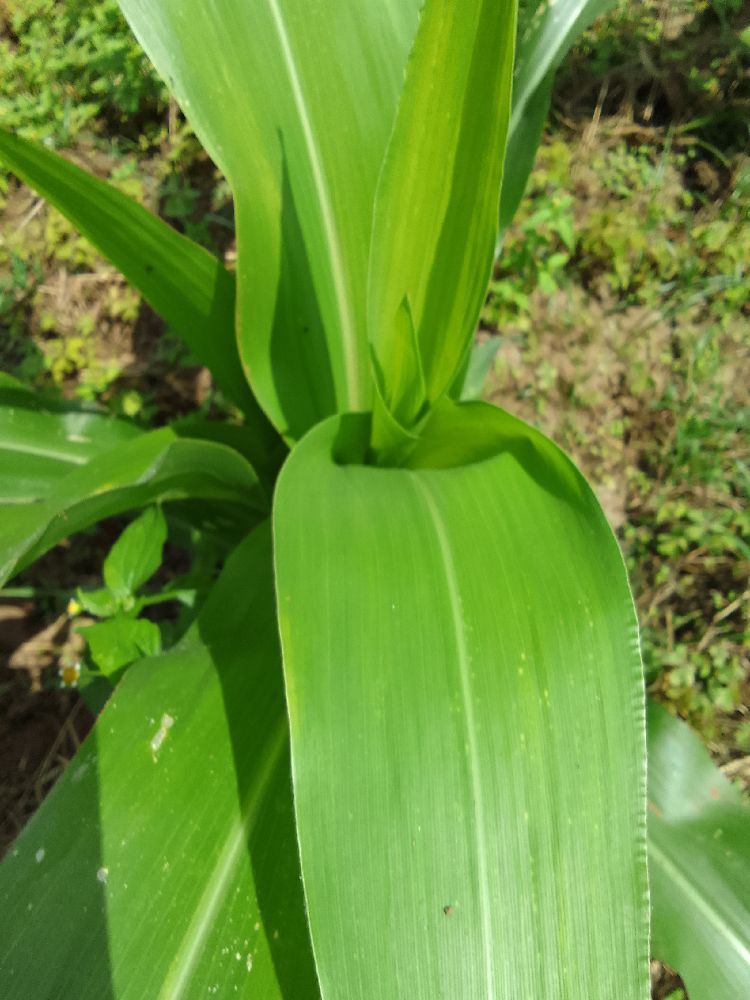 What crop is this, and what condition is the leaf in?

maize, healthy
